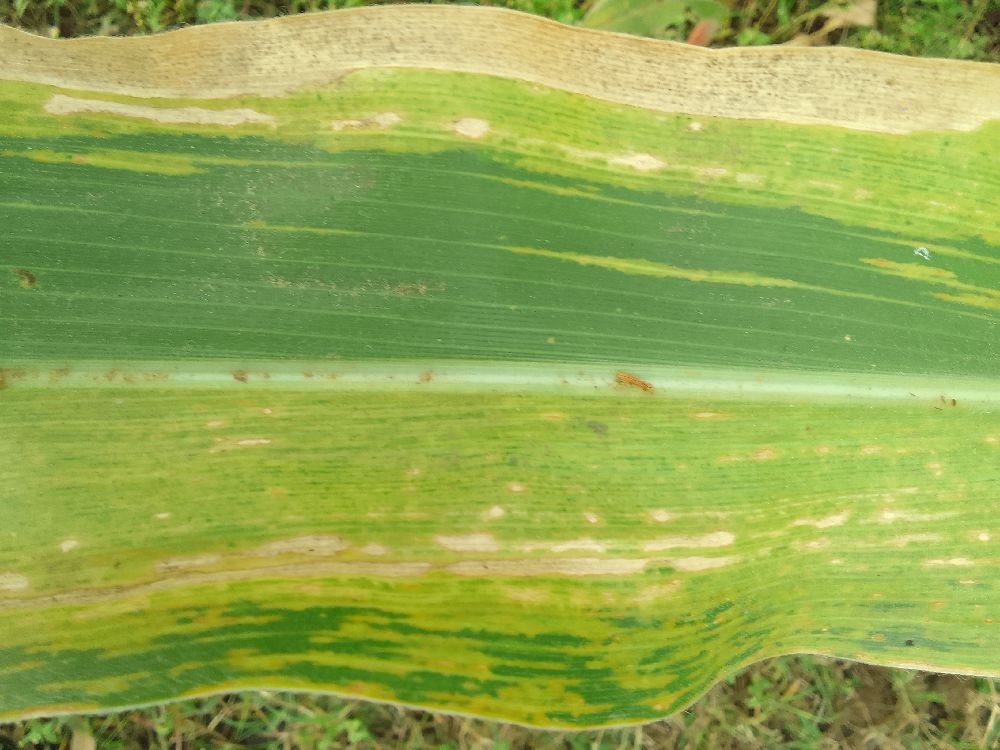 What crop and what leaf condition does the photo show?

maize, maize lethal necrosis
